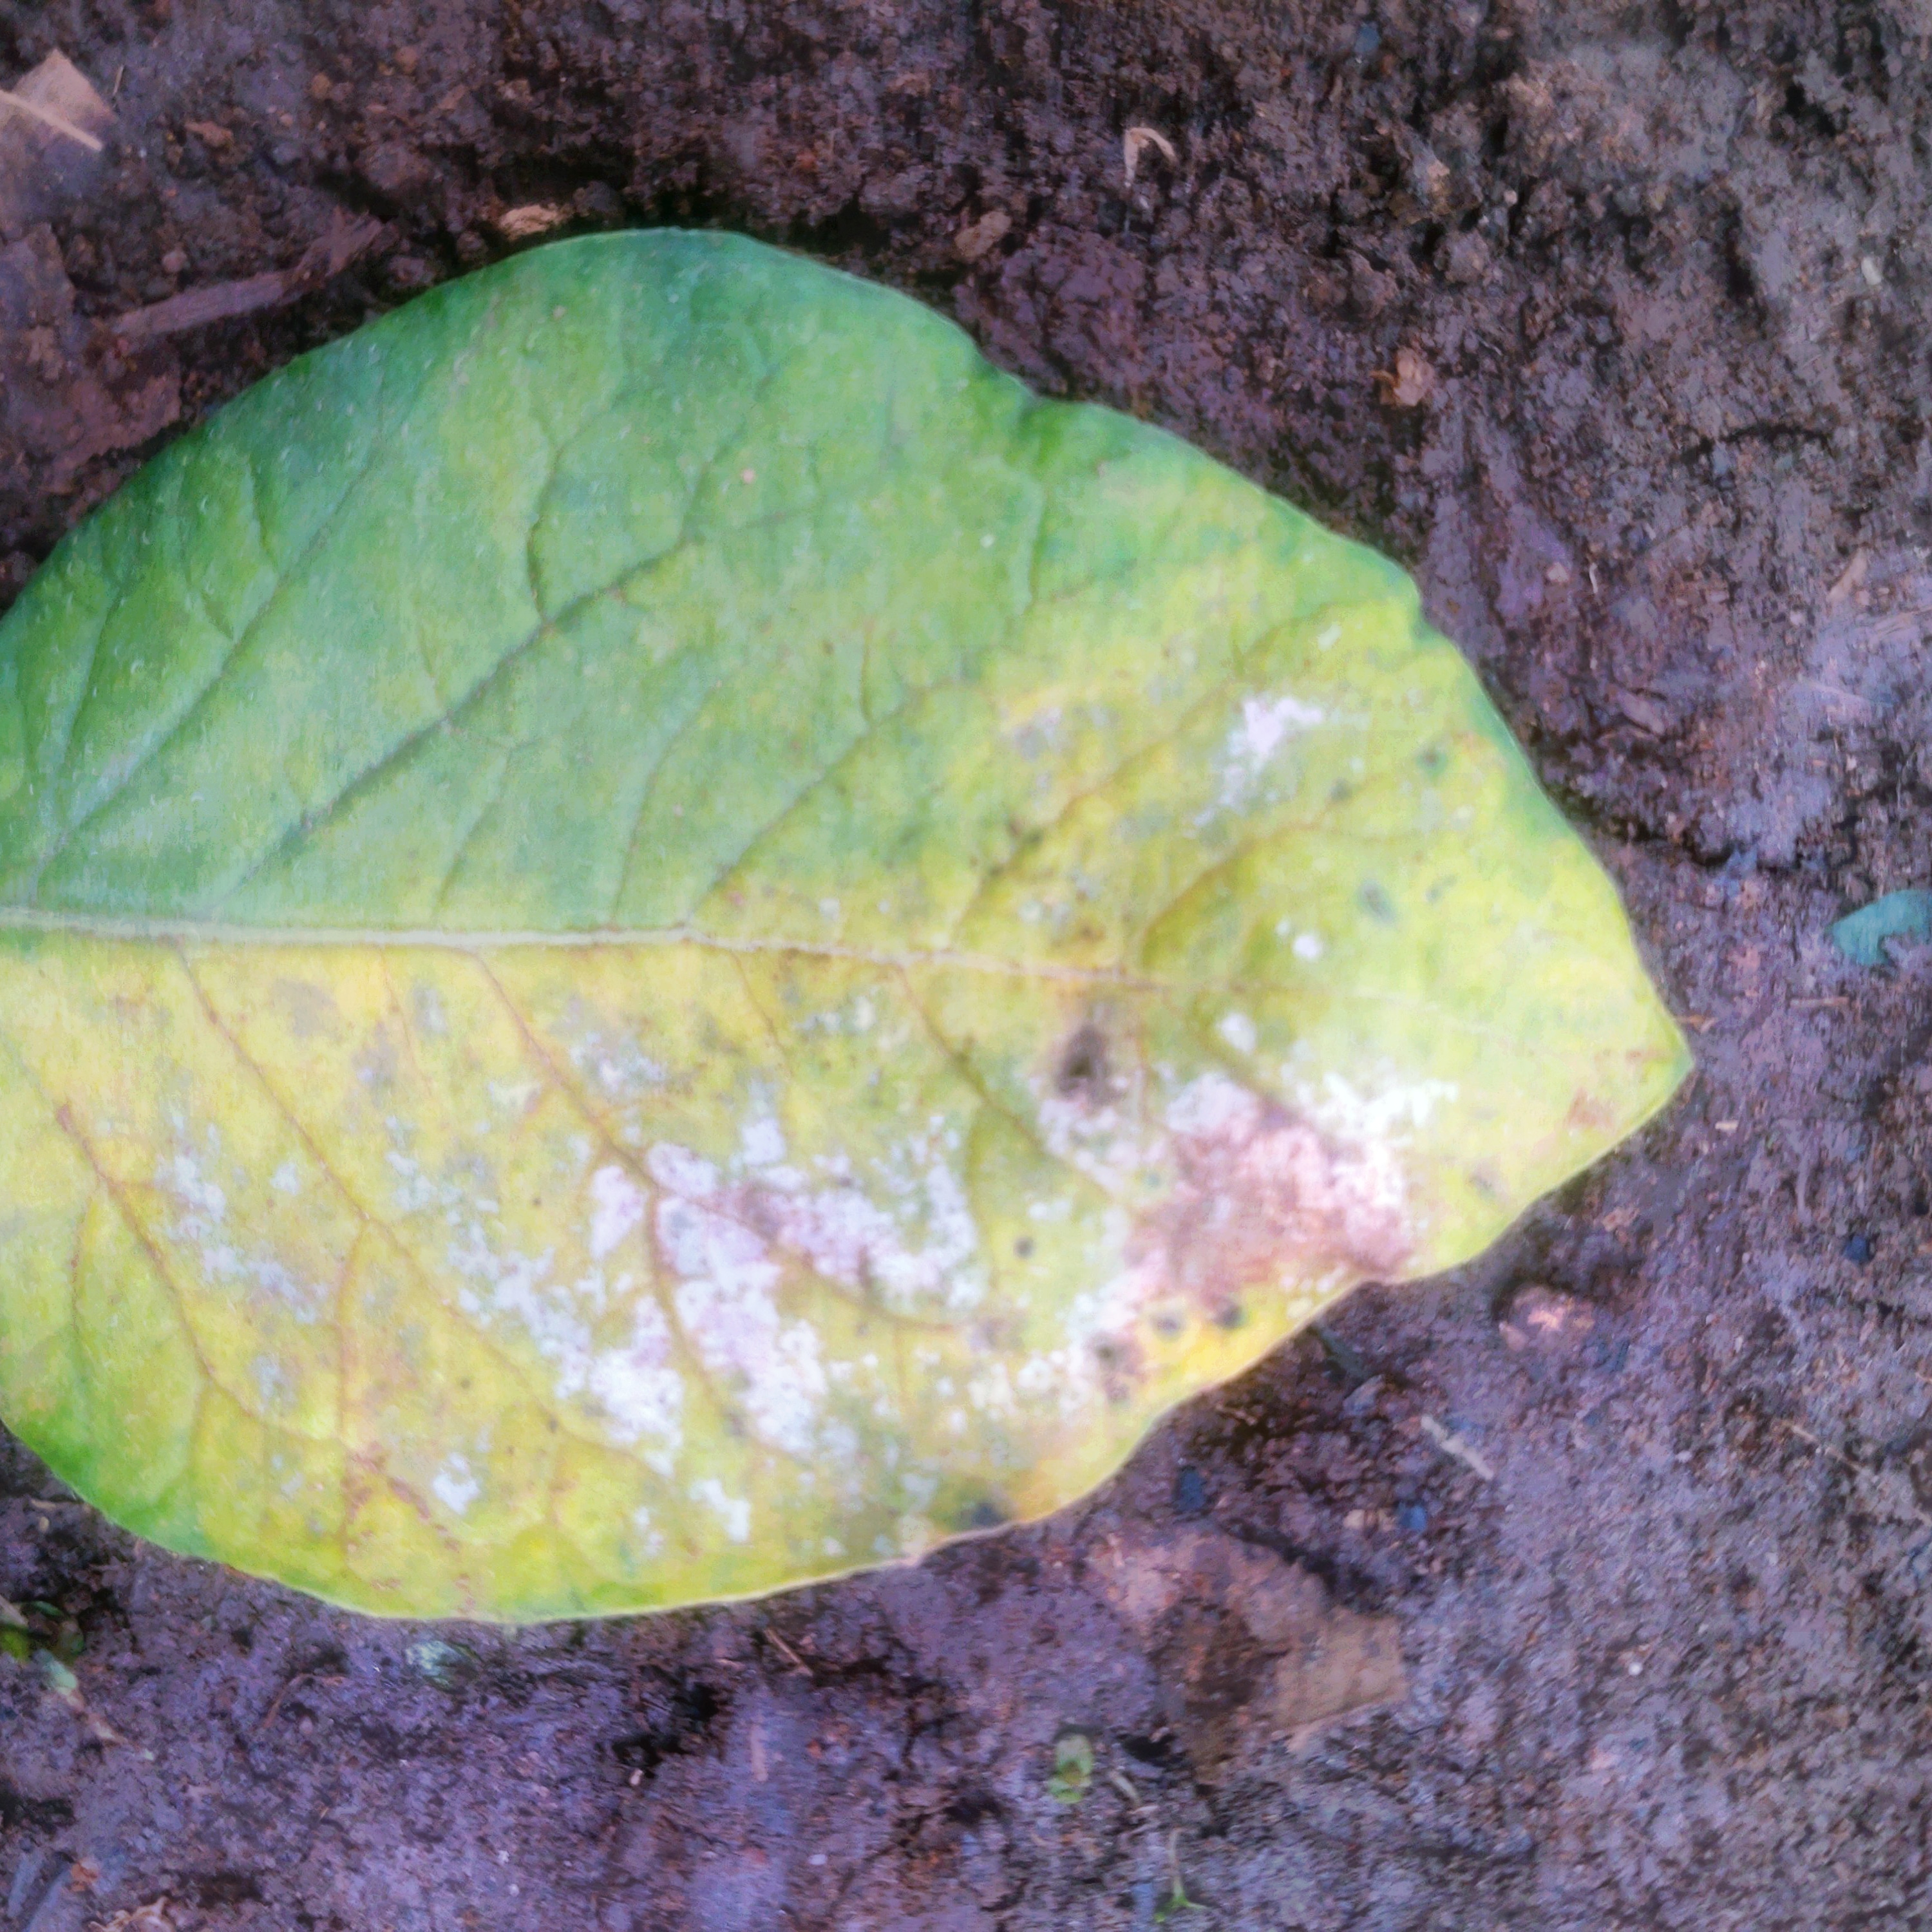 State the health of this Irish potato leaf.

late blight
